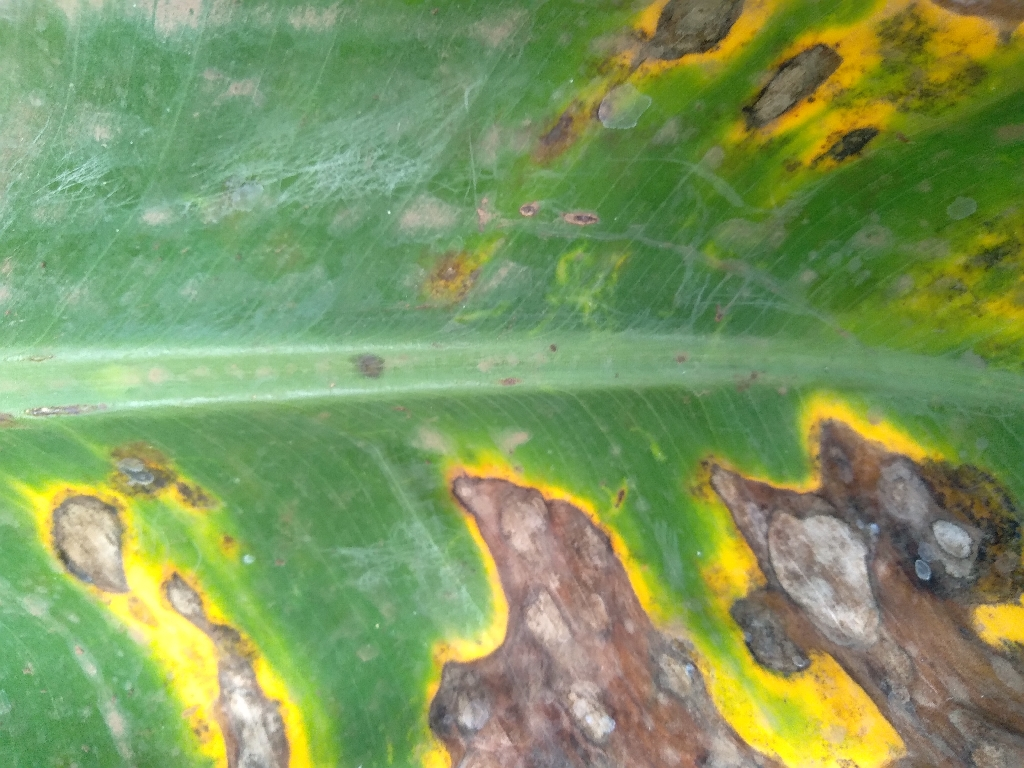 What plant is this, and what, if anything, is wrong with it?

banana, black sigatoka
